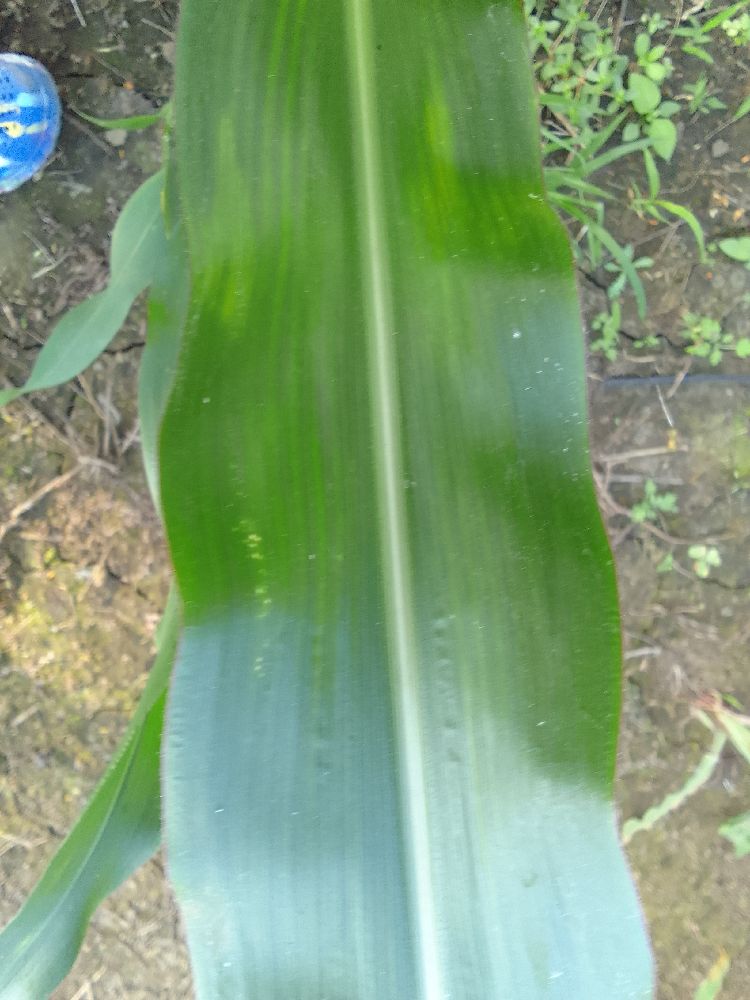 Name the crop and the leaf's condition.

maize, healthy
